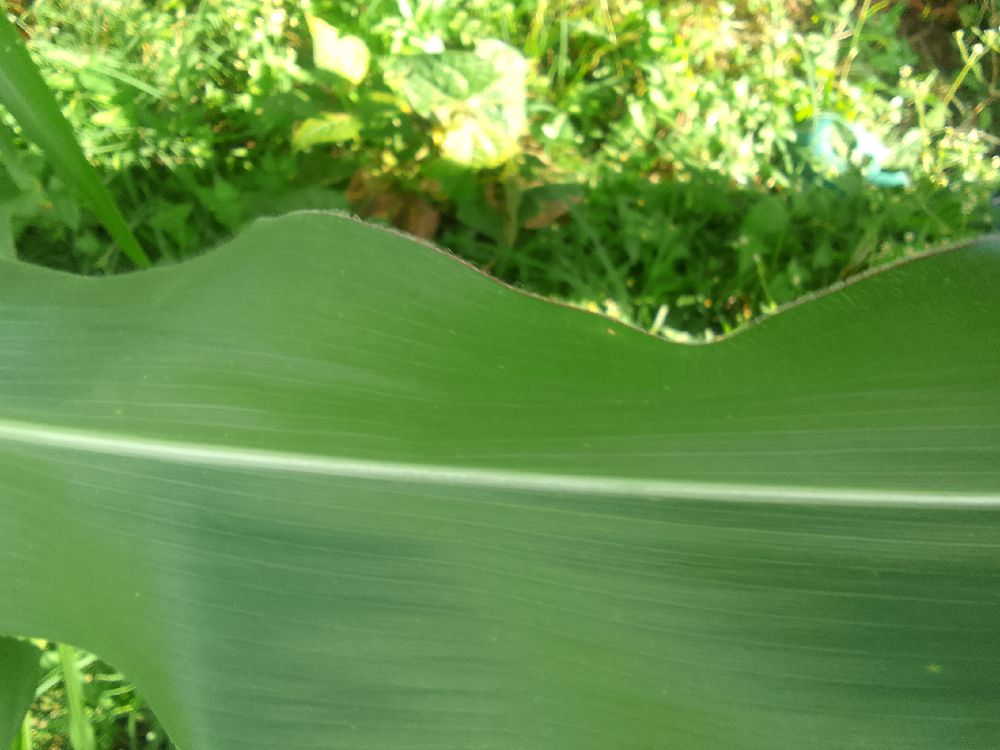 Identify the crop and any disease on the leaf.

maize, healthy
